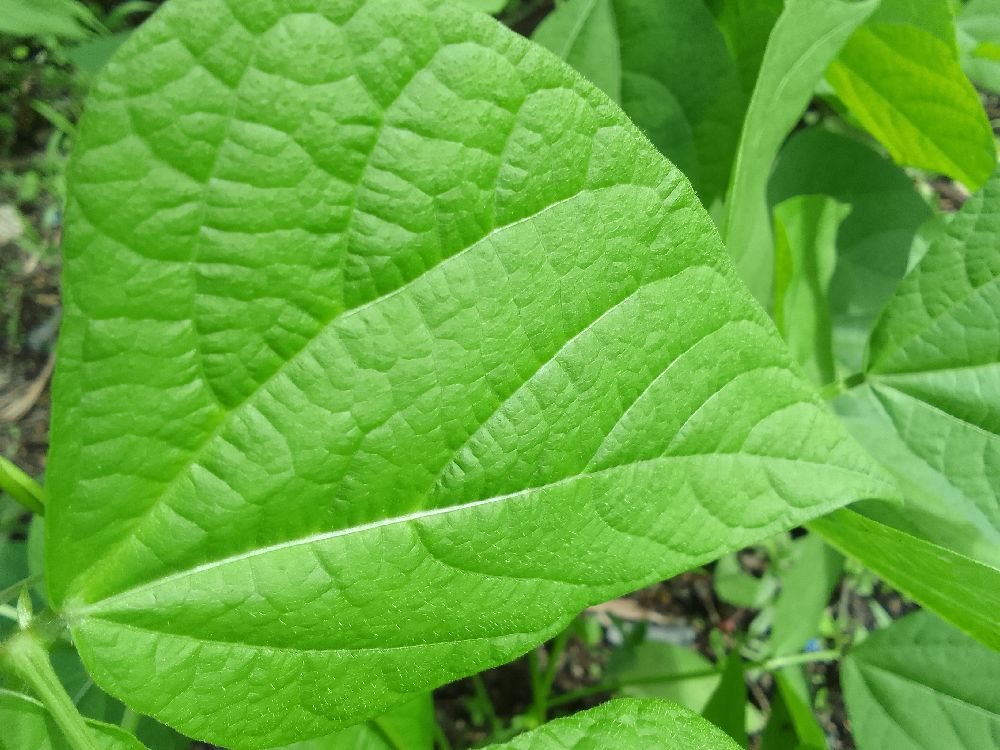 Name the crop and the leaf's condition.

common bean, healthy
